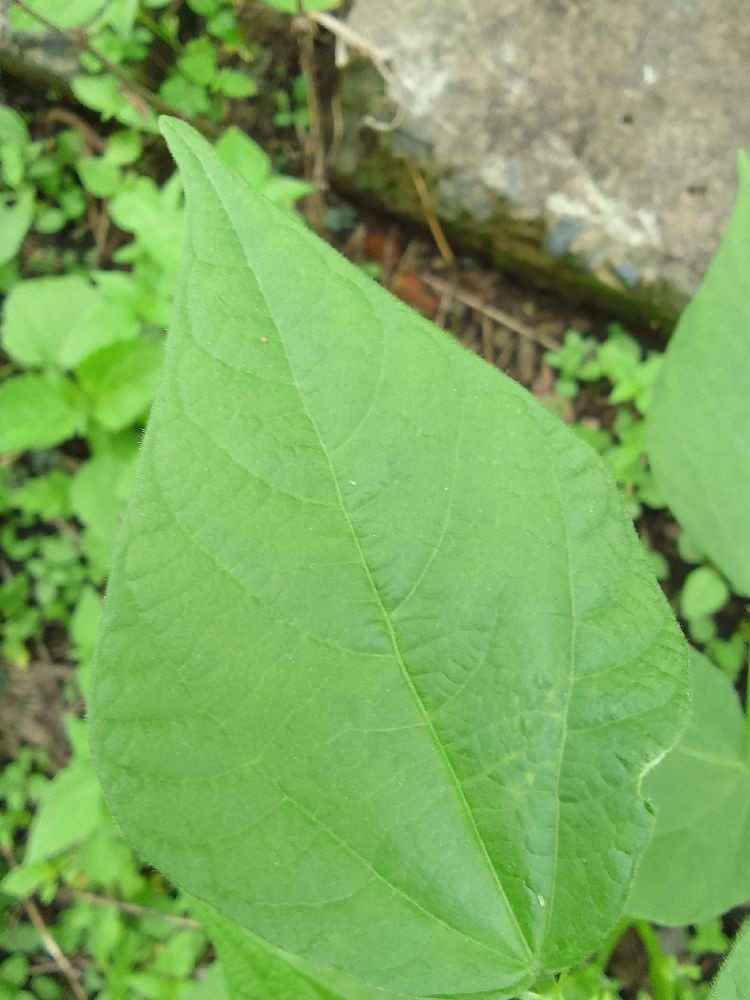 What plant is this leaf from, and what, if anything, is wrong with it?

common bean, healthy
